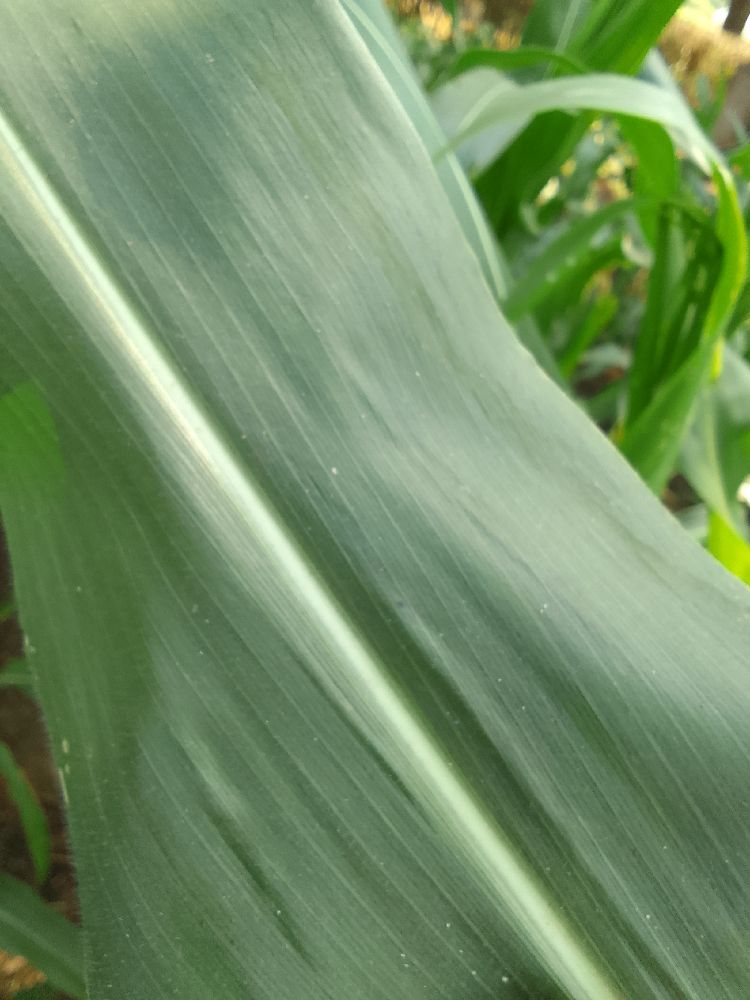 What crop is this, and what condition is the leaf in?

maize, healthy
